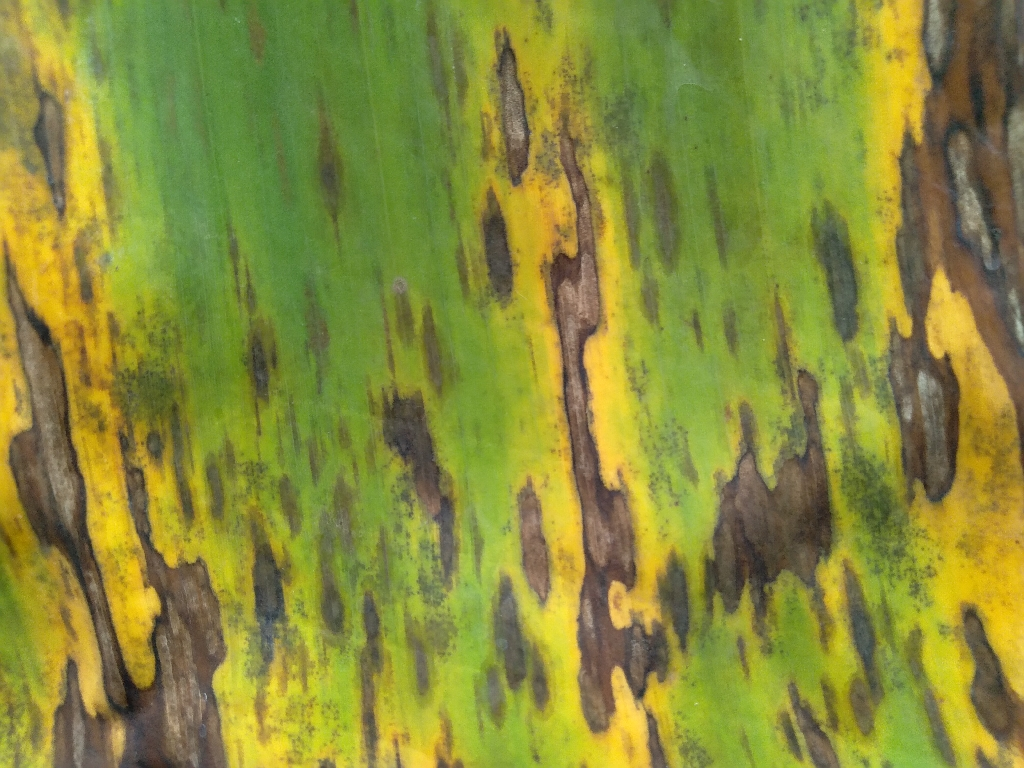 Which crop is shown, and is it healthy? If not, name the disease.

banana, black sigatoka
